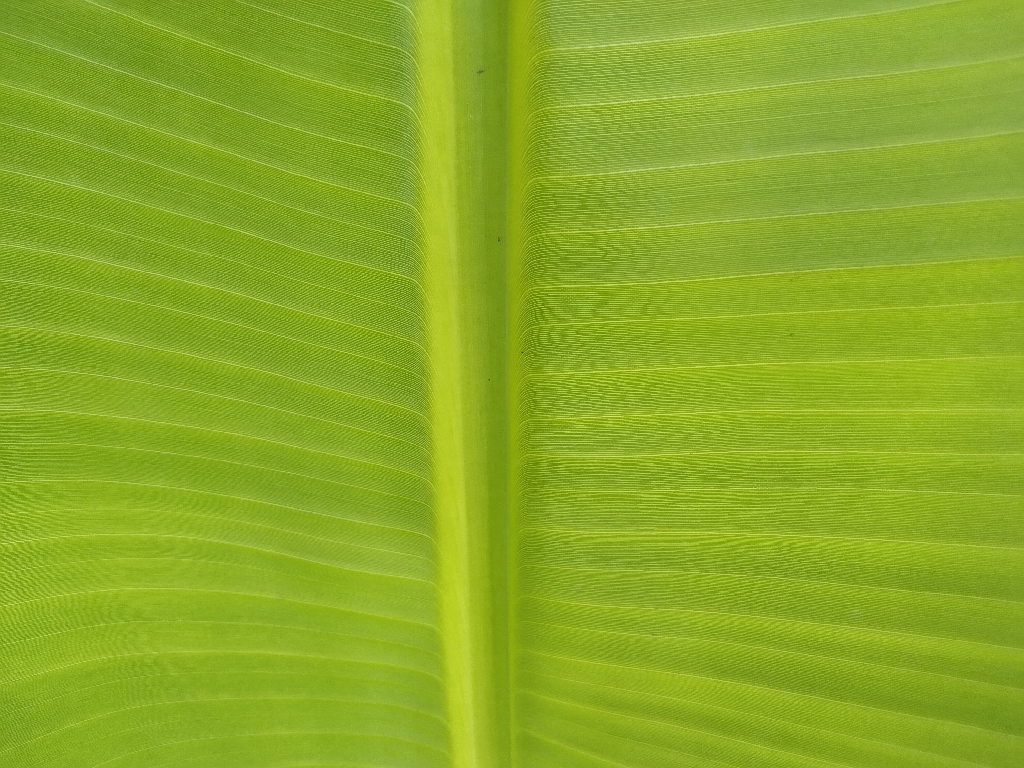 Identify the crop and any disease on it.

banana, healthy
